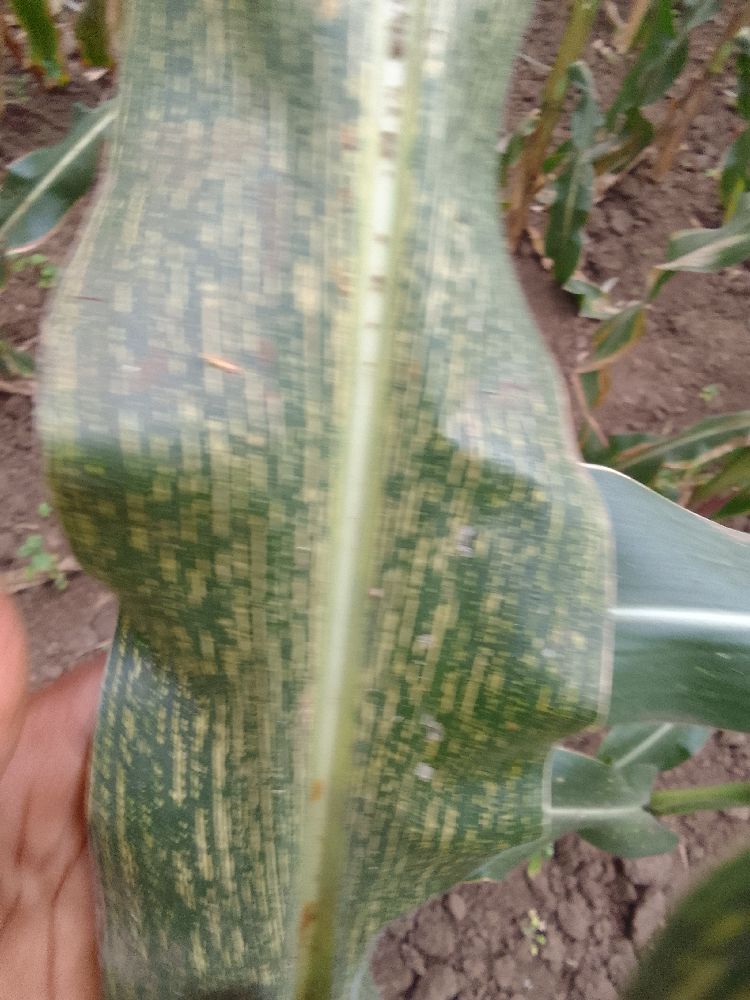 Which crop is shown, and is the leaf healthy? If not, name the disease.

maize, maize streak virus
